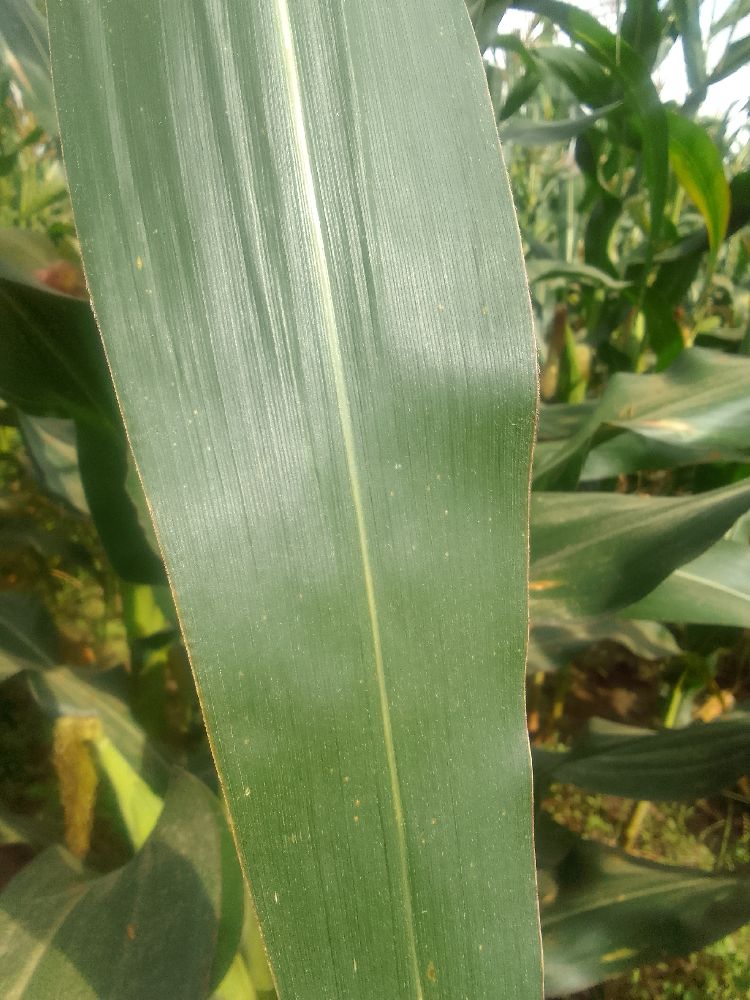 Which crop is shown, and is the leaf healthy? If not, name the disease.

maize, healthy
